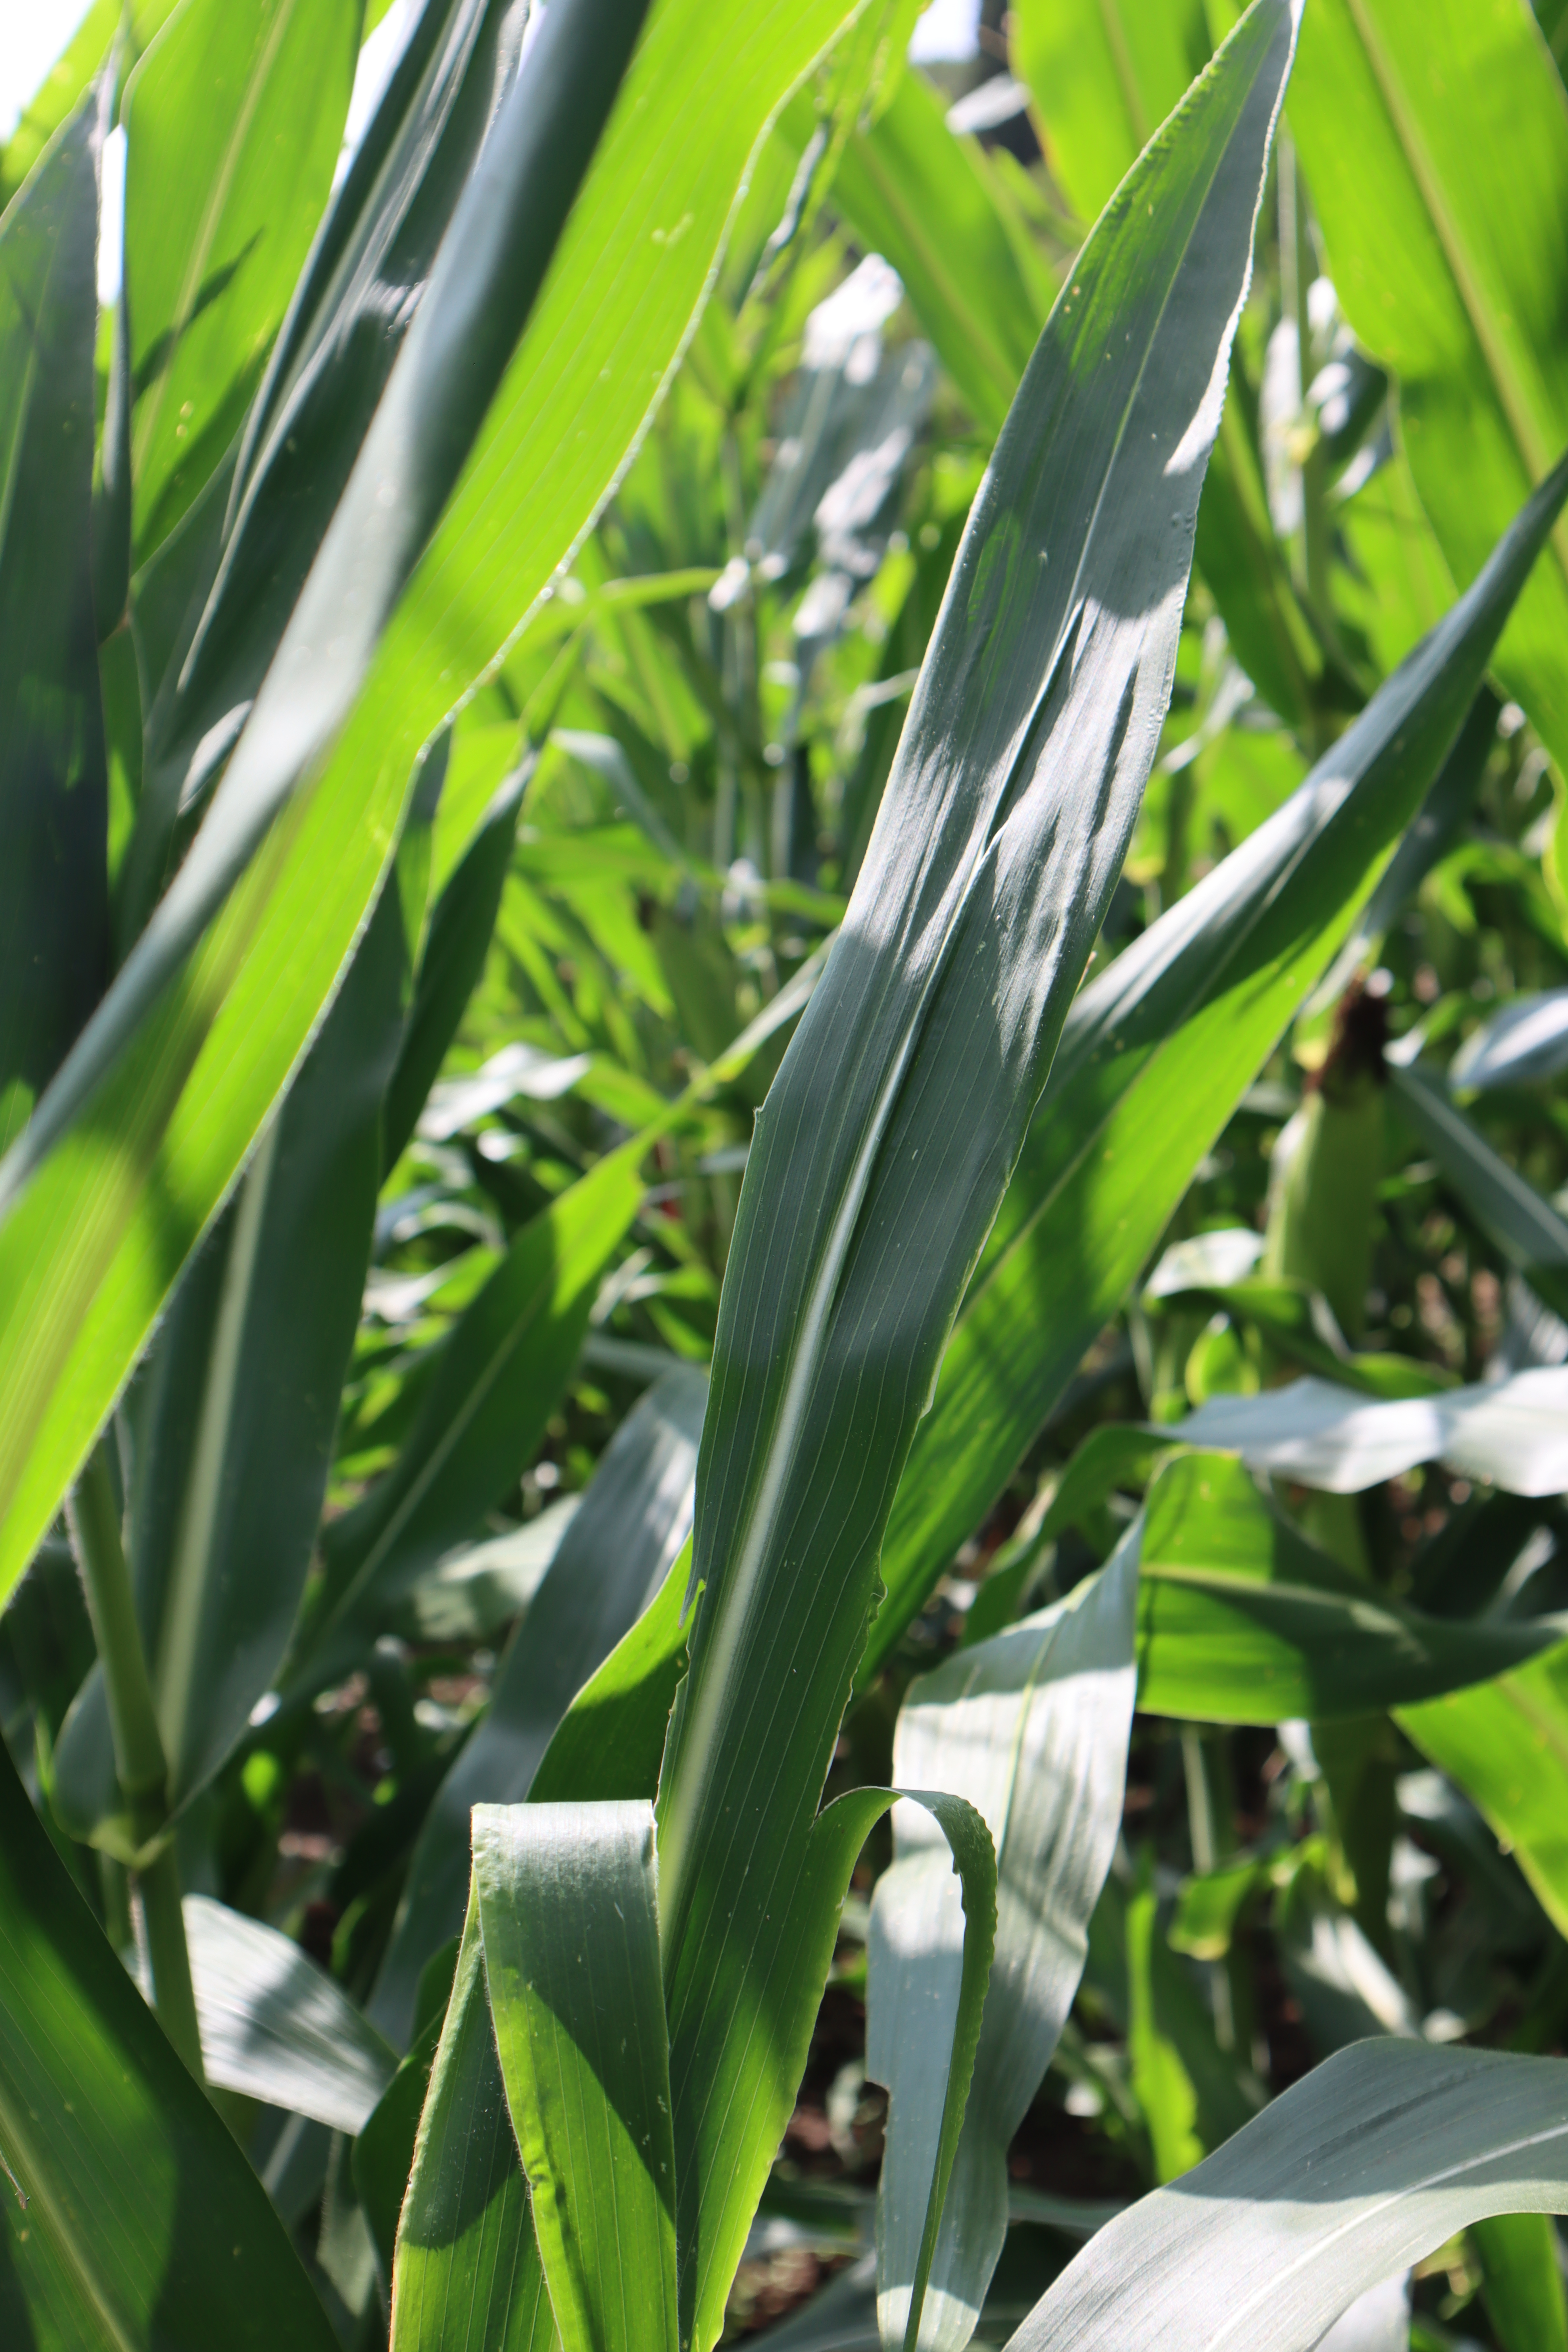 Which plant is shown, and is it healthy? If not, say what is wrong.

corn, healthy
